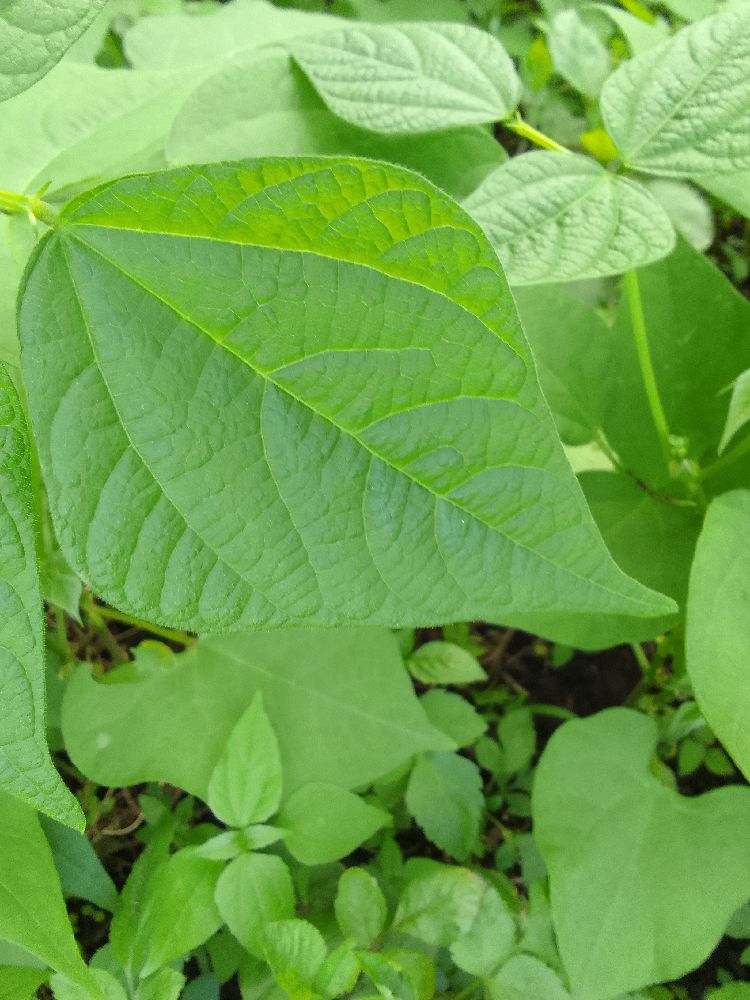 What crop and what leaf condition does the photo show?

common bean, healthy
